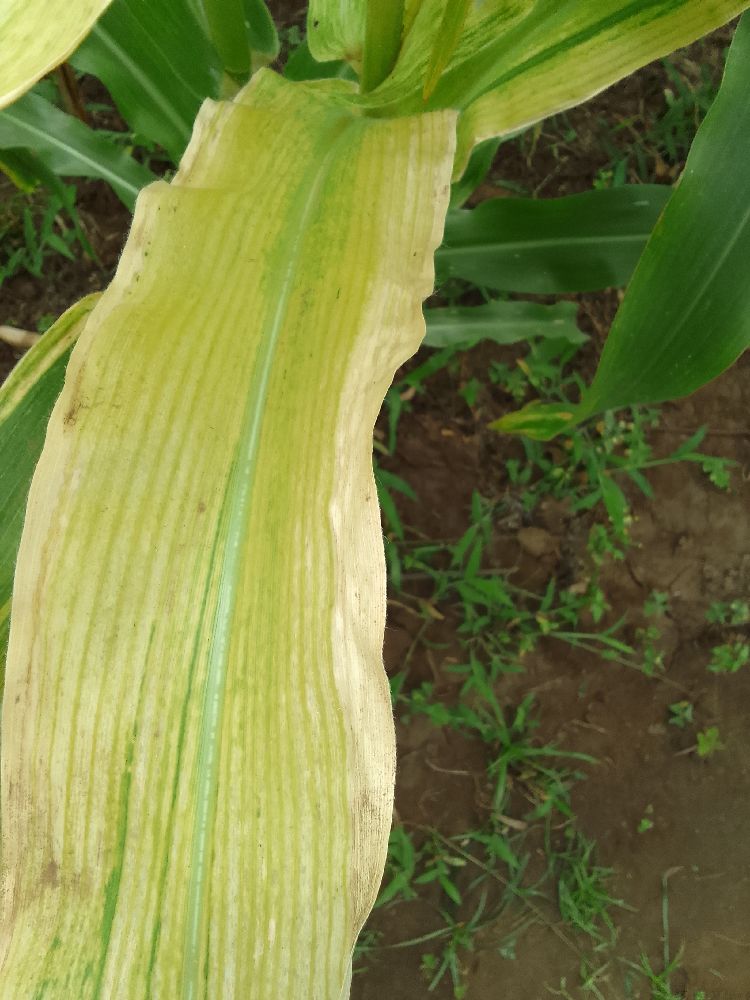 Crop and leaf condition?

maize, maize lethal necrosis
